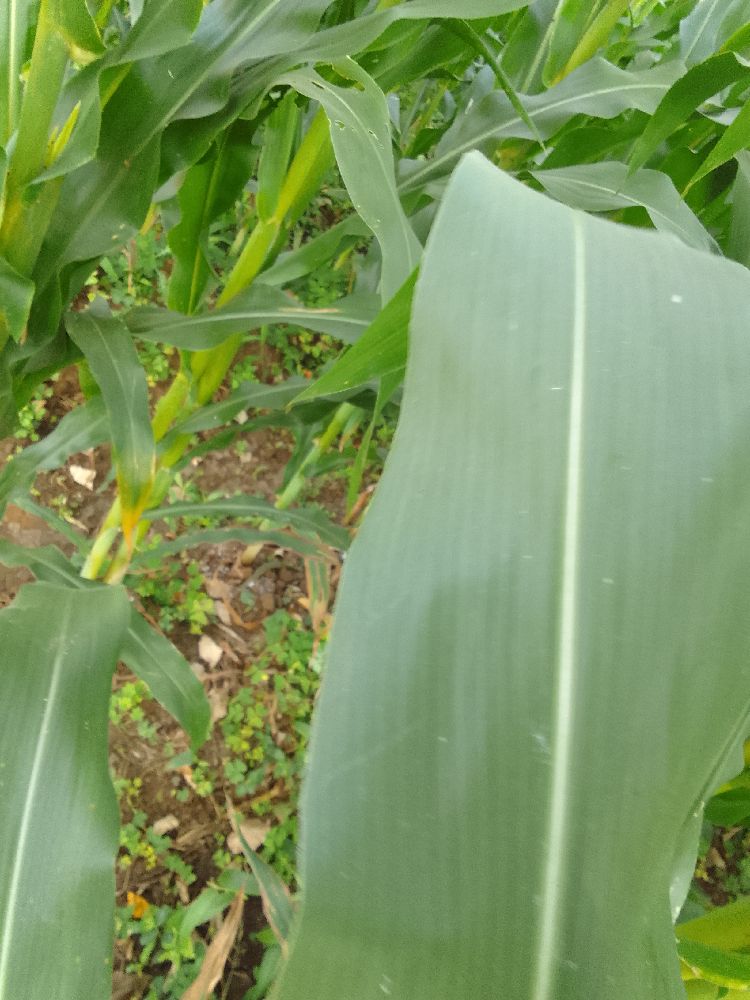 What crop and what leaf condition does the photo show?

maize, healthy
